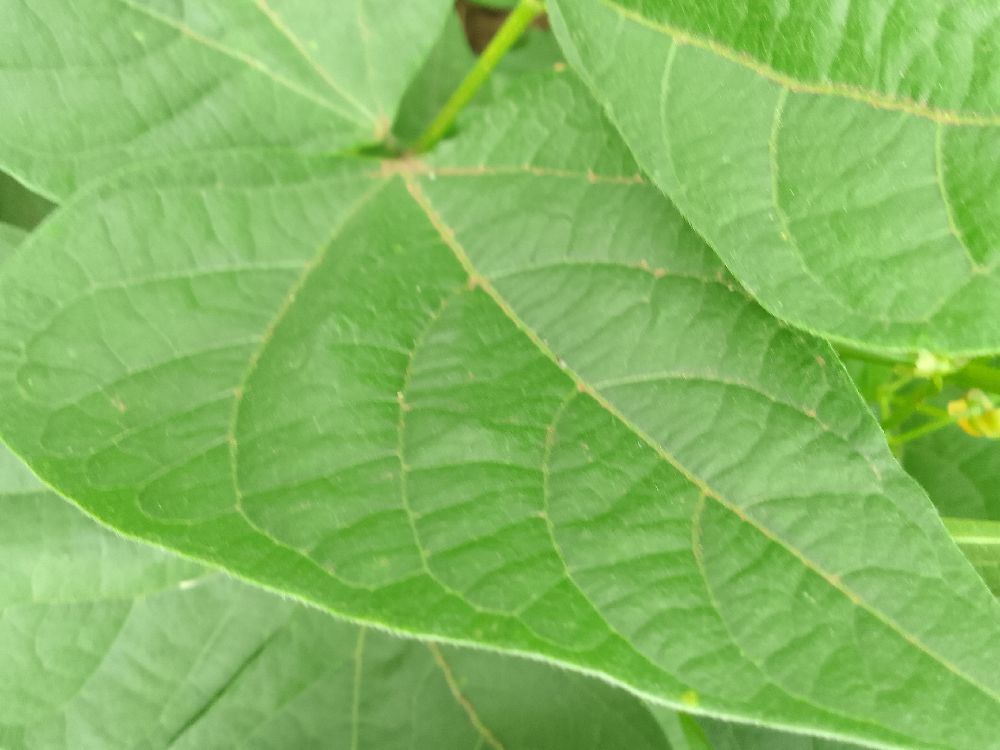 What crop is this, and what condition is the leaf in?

common bean, healthy
